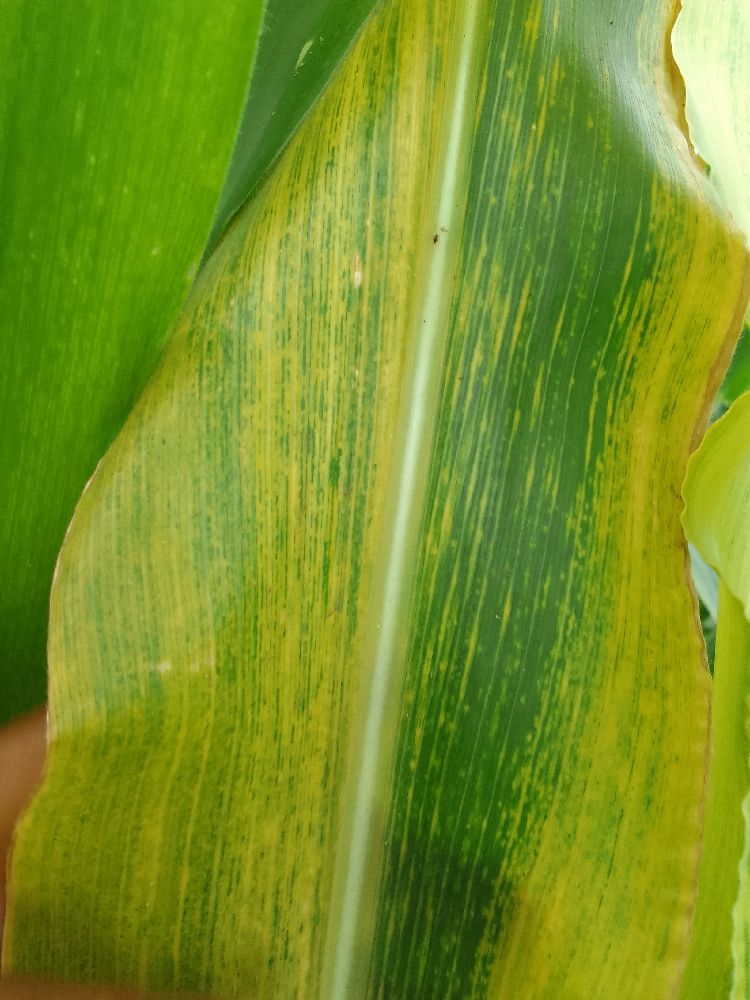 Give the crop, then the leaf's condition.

maize, maize lethal necrosis
